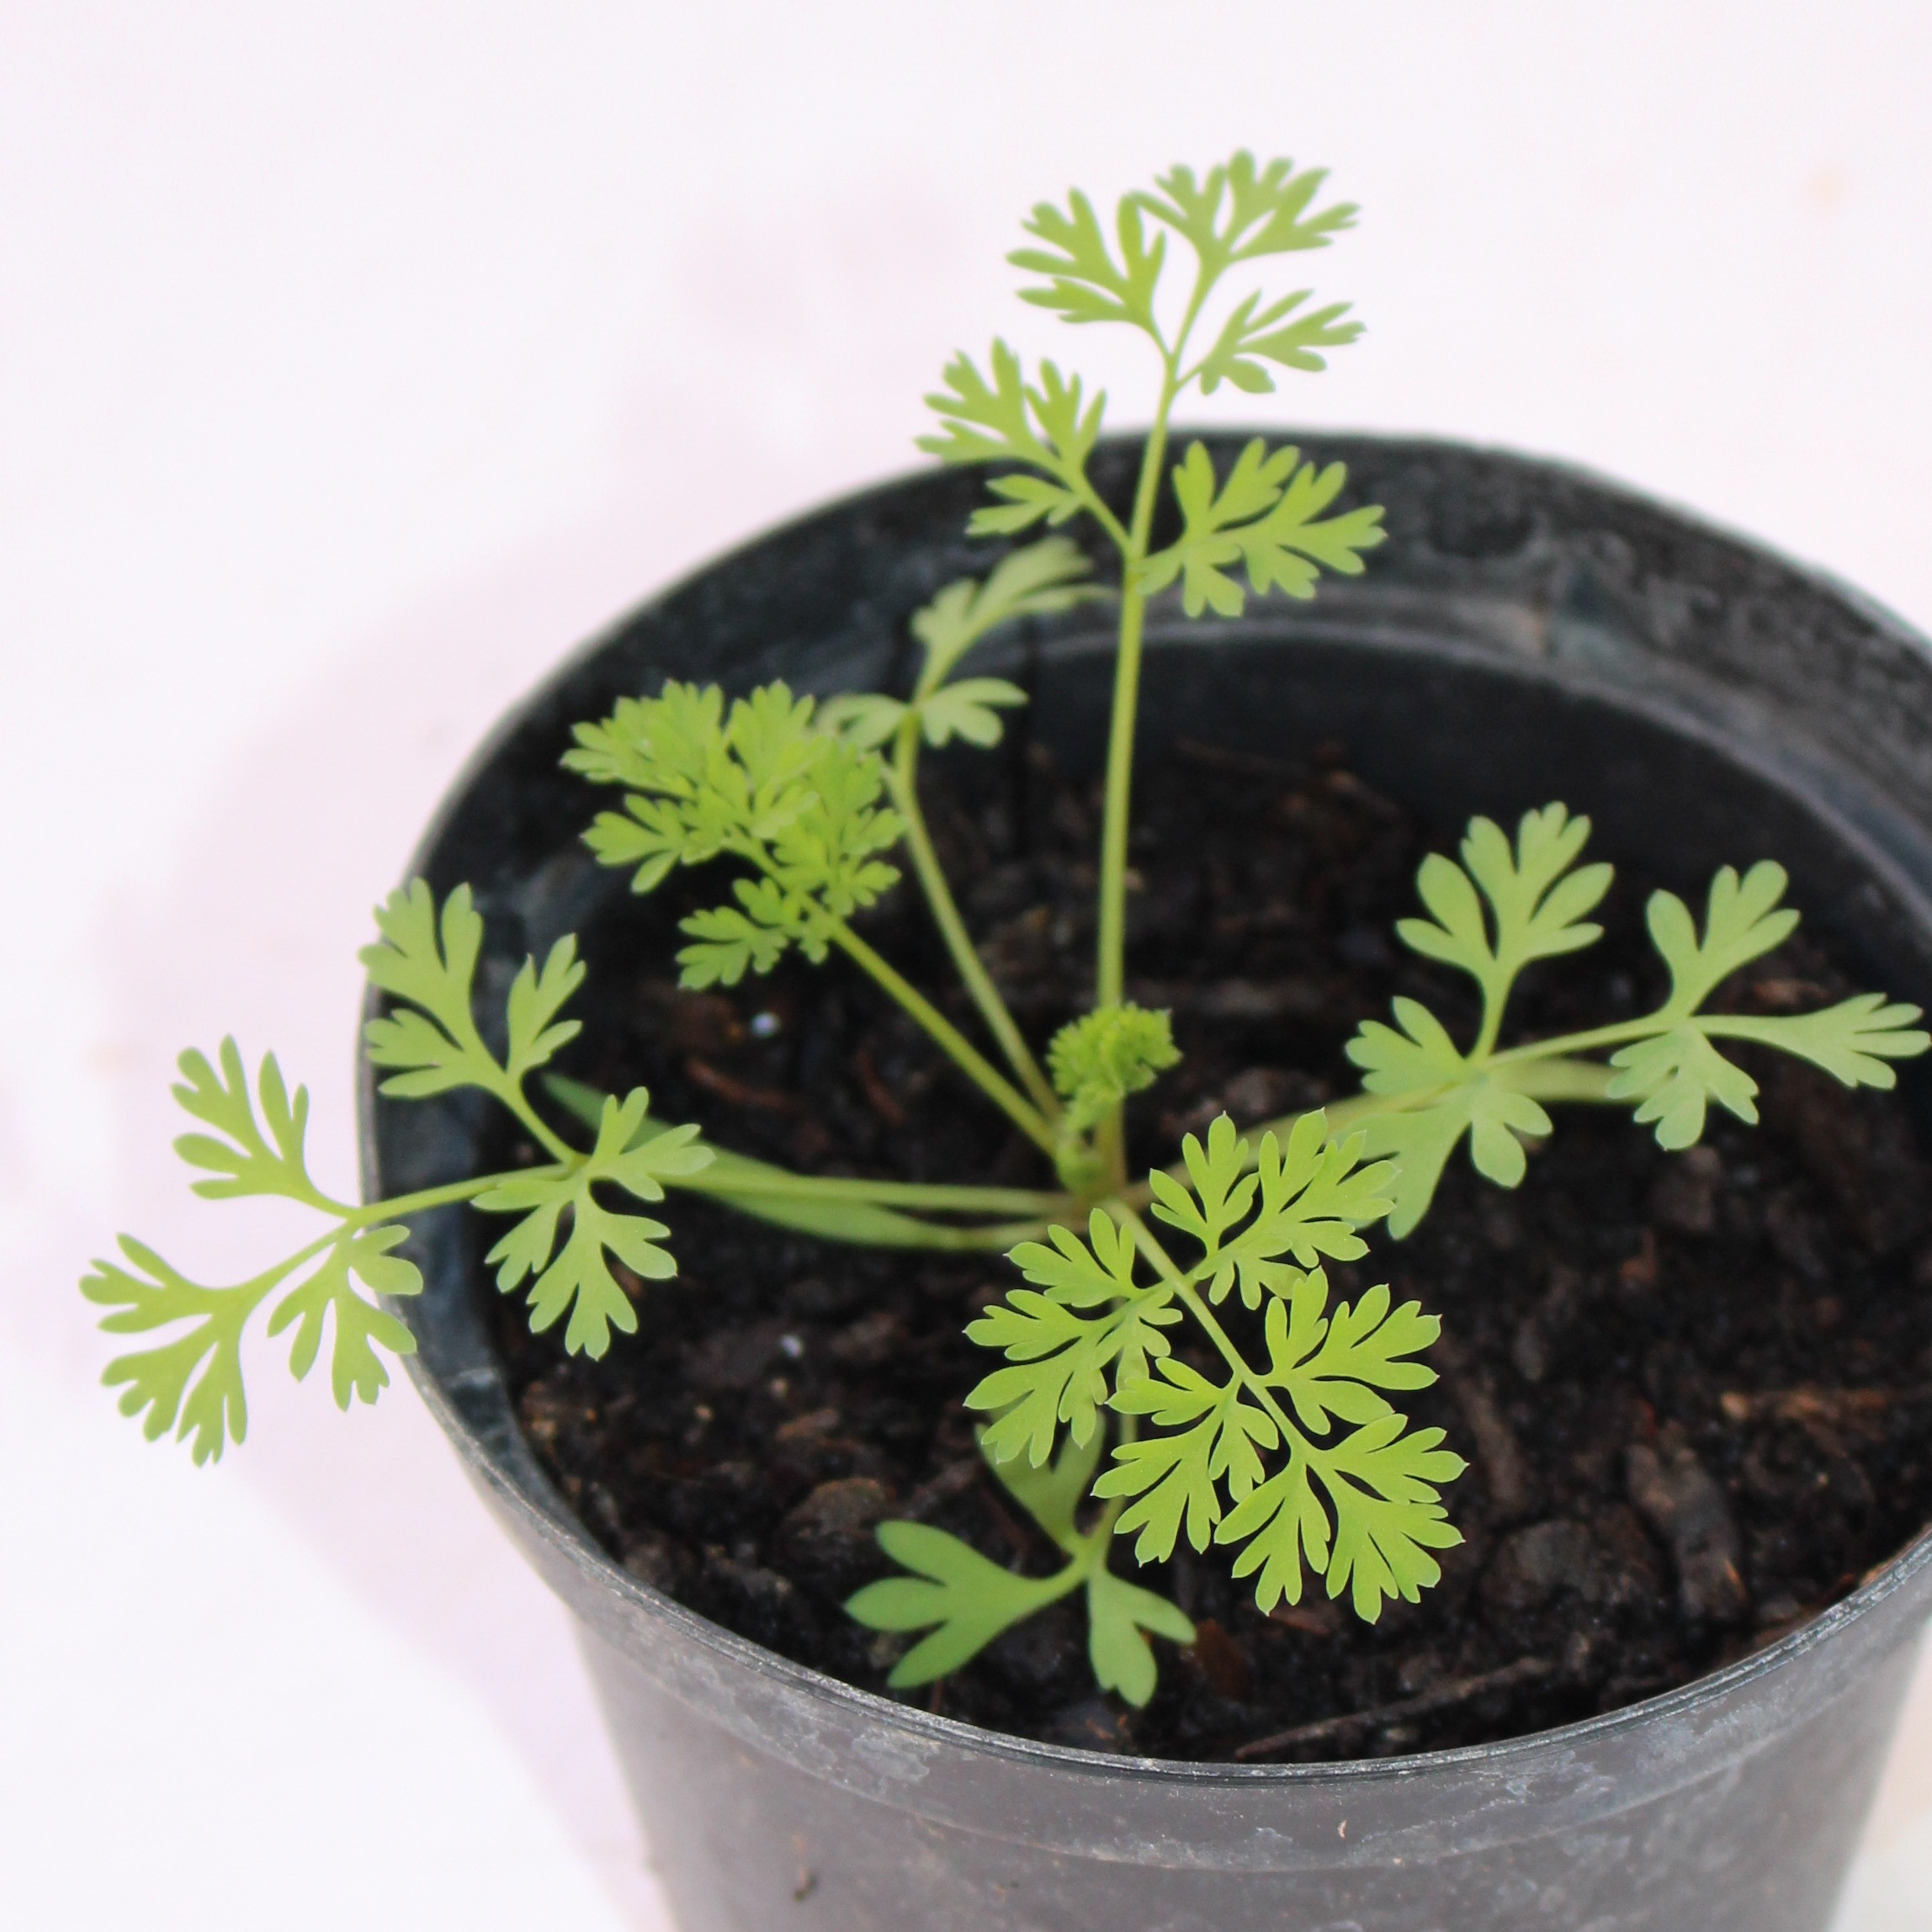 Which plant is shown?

Fumaria officinalis
